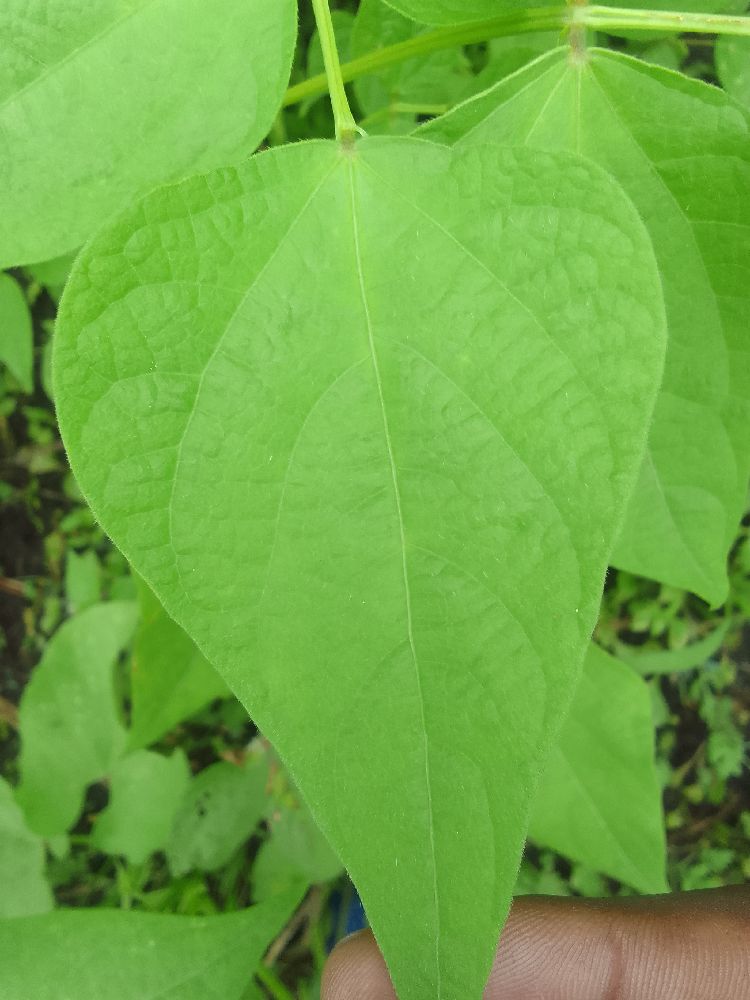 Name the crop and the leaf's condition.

common bean, healthy
